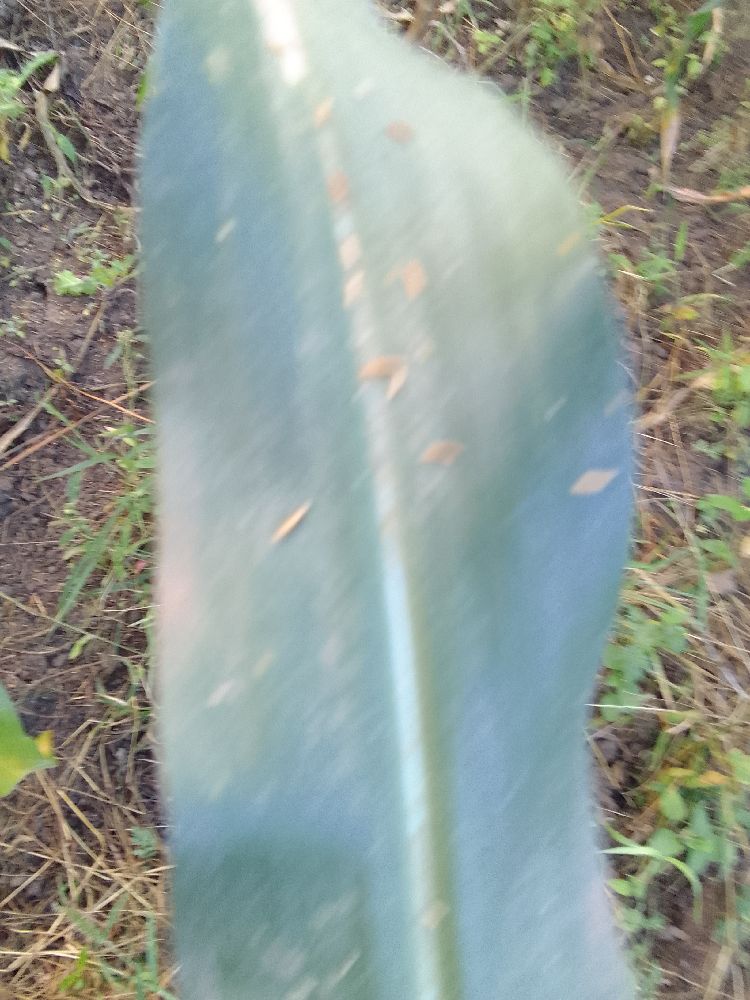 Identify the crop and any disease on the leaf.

maize, healthy
